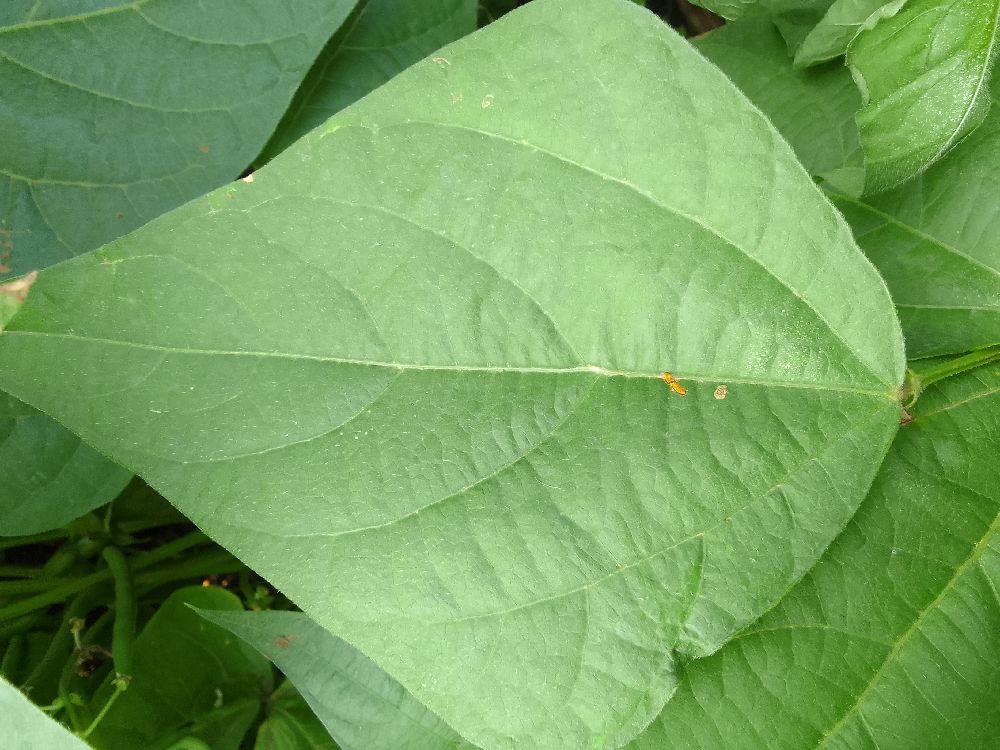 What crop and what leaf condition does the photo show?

common bean, healthy
